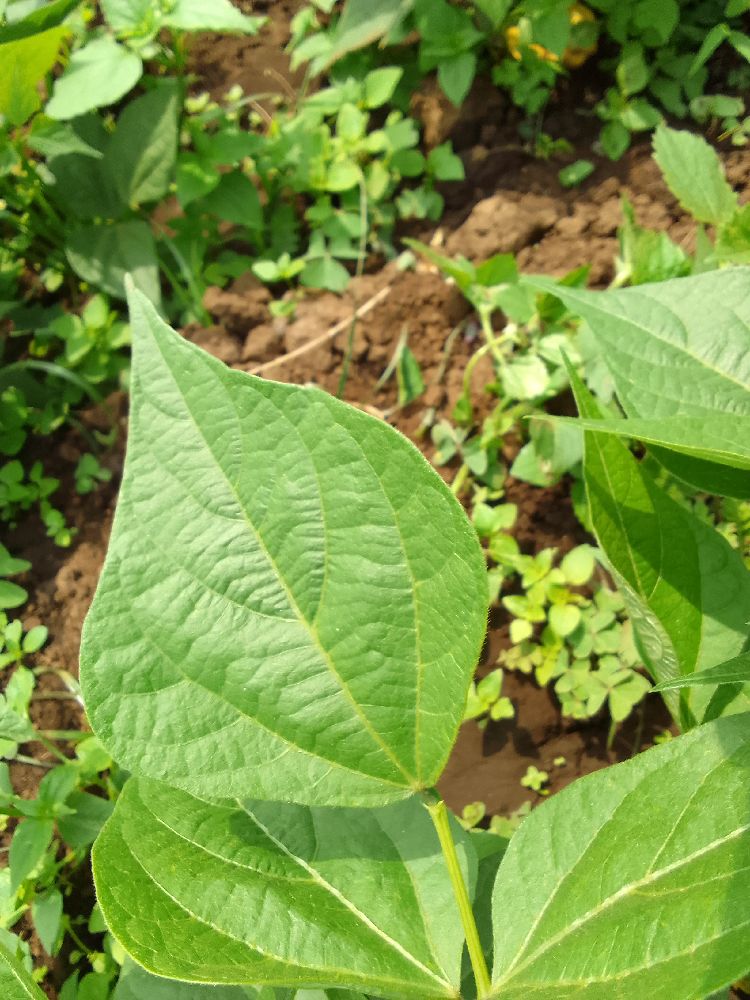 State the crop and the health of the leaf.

common bean, healthy
